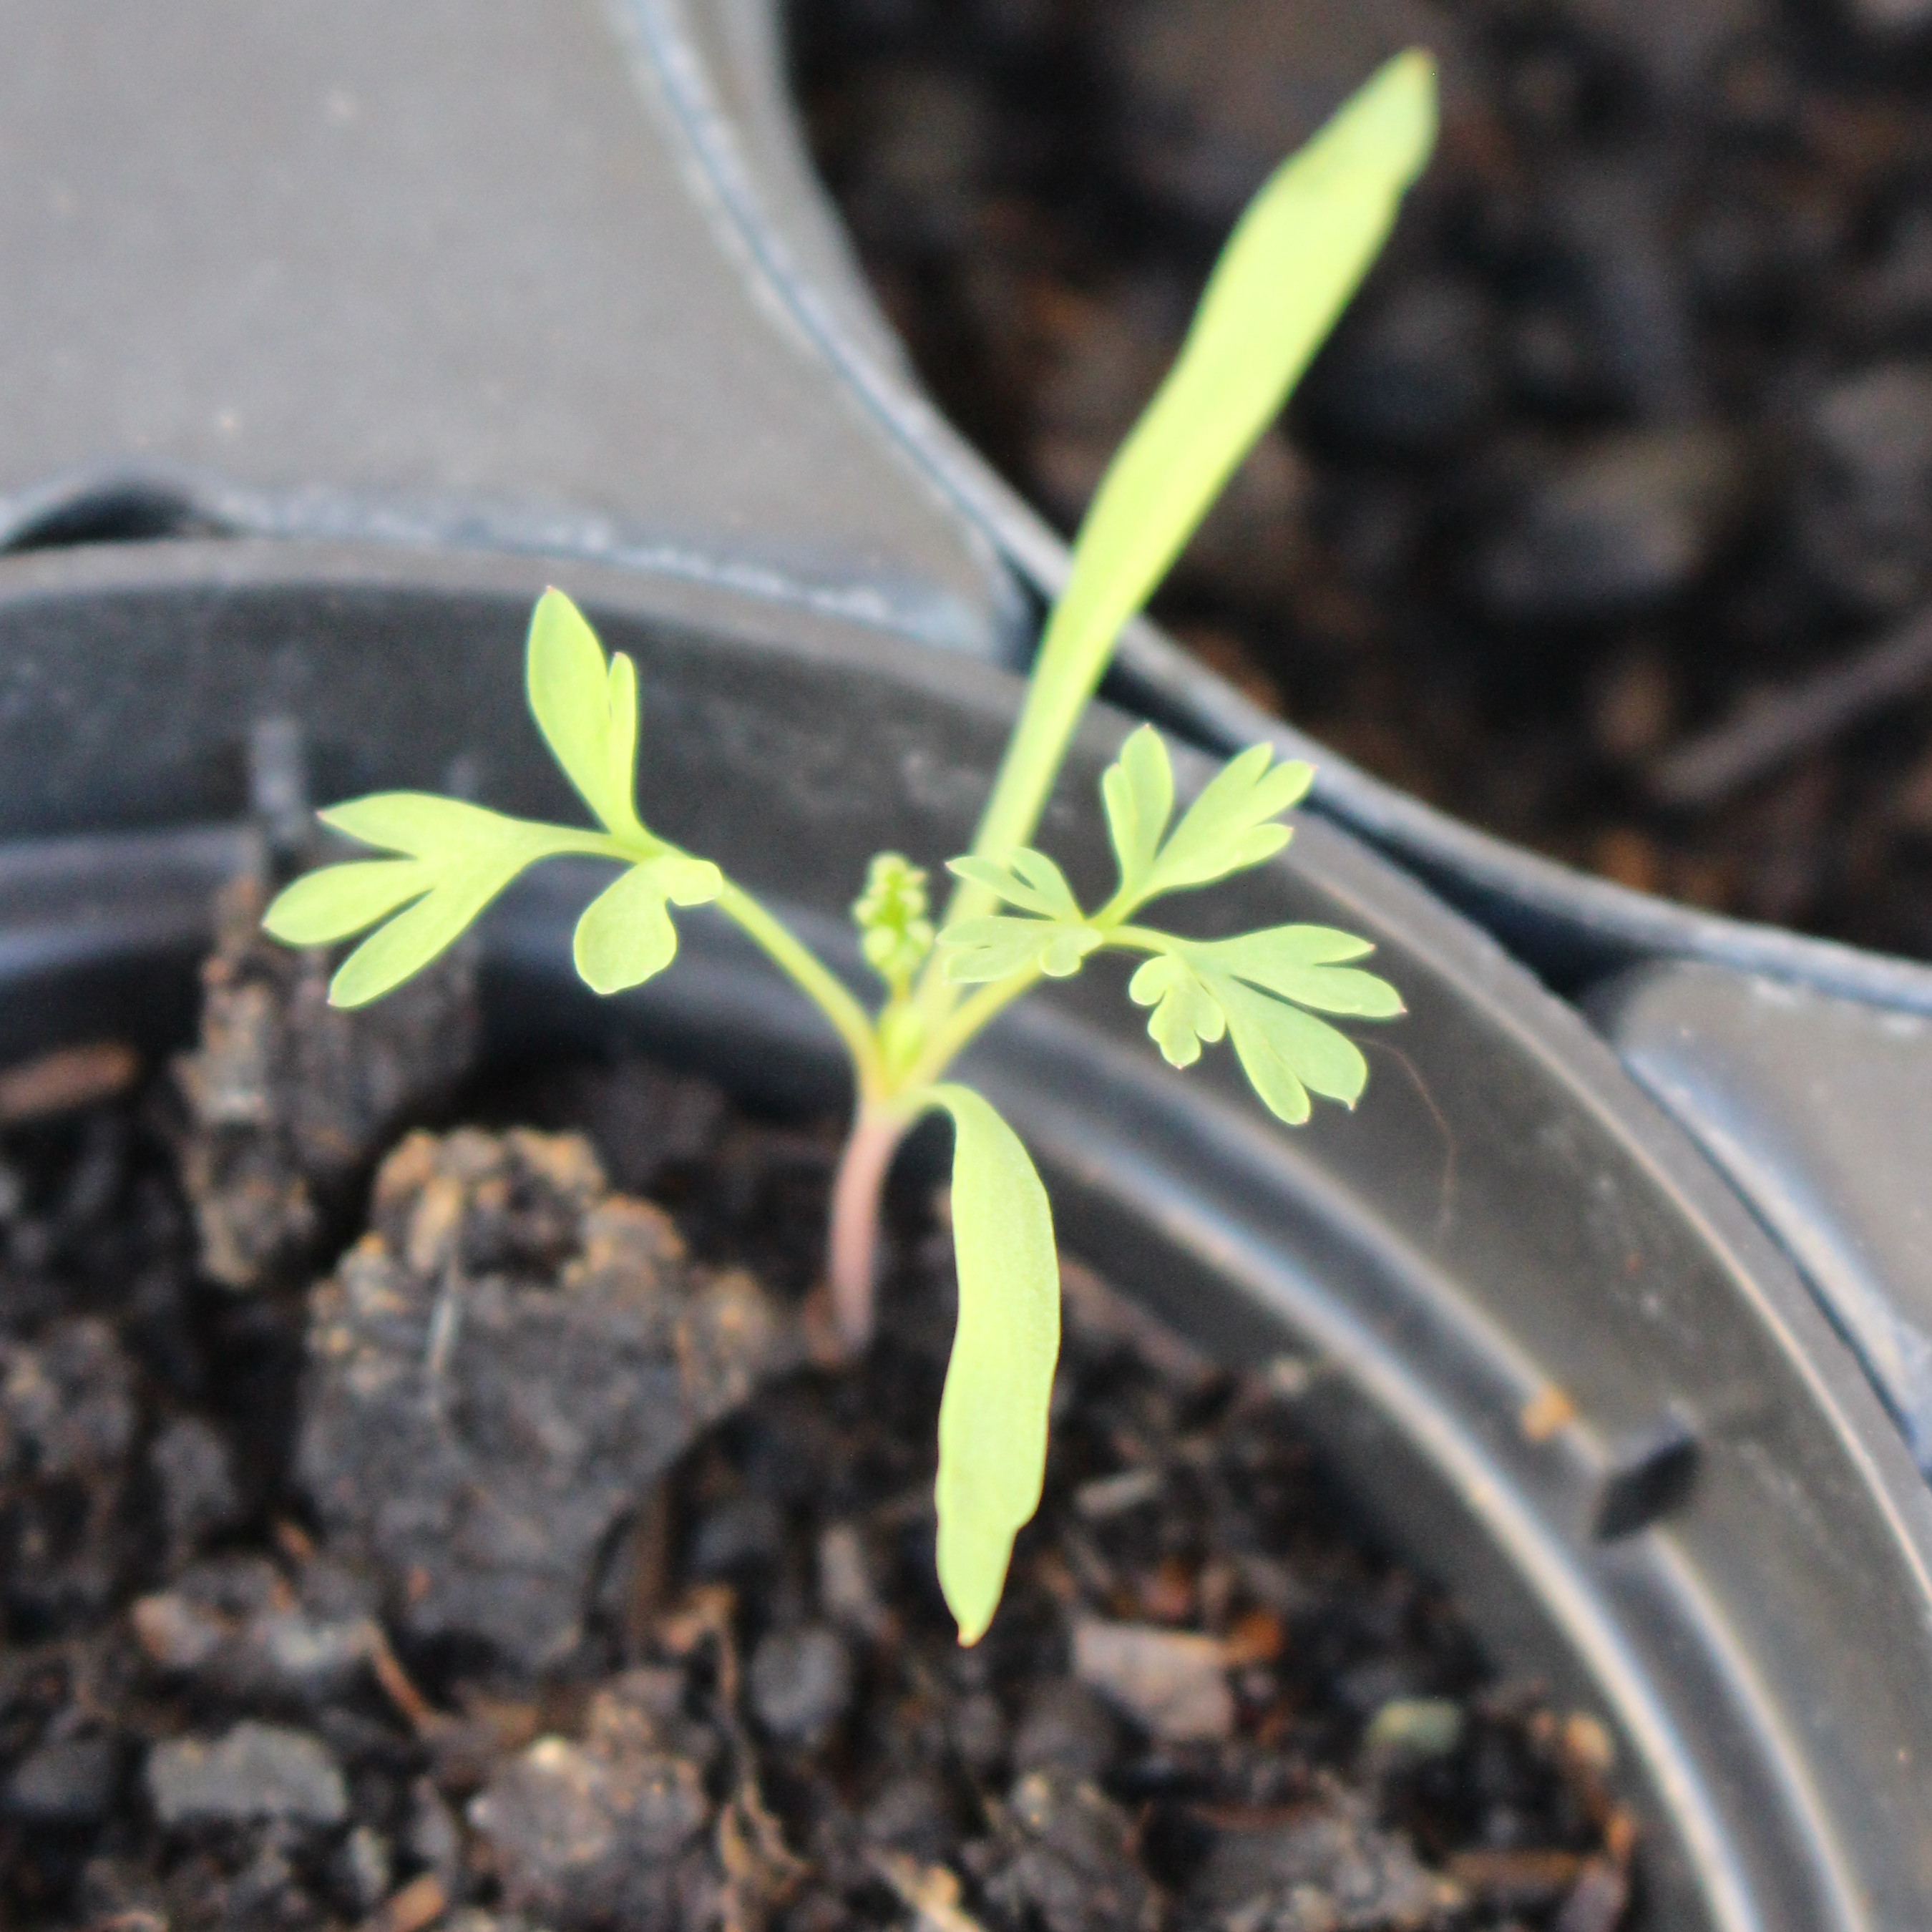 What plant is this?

Fumaria officinalis
